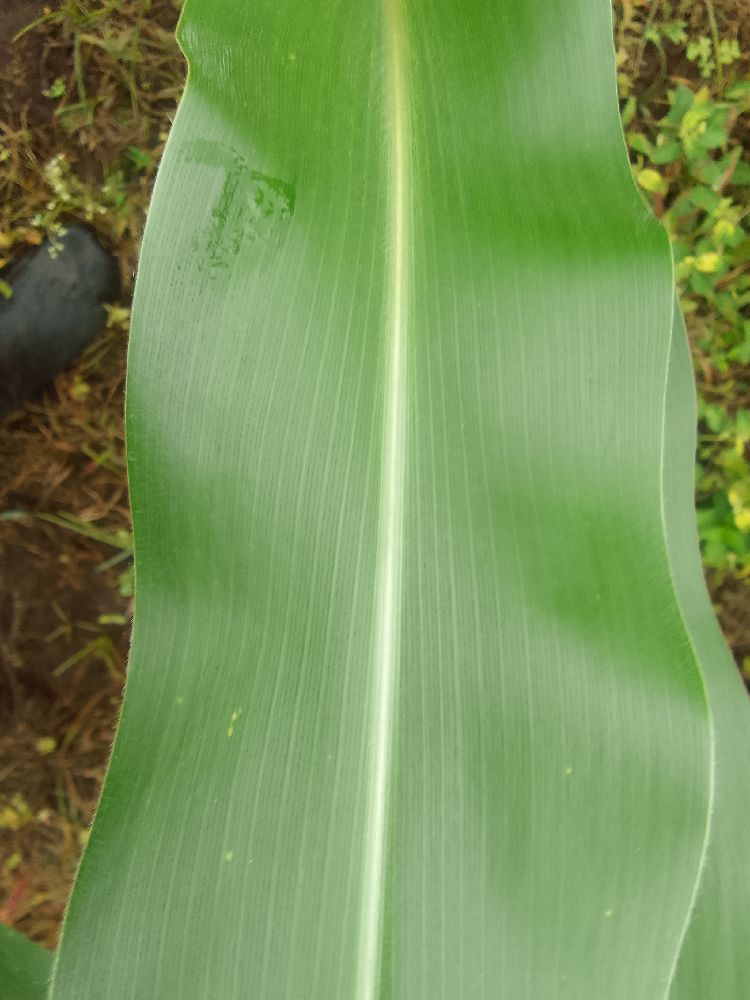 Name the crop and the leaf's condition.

maize, healthy
